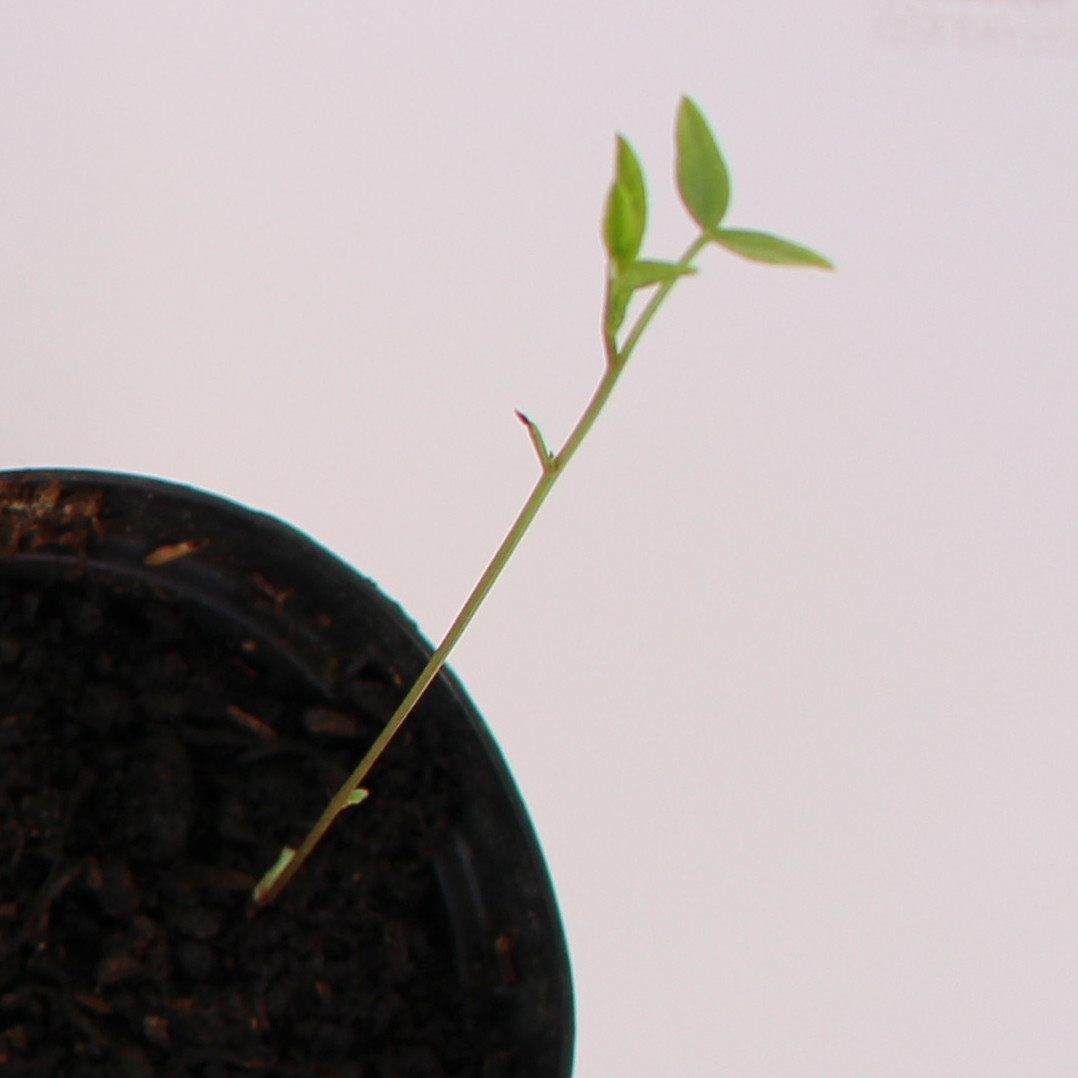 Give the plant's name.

Vicia sativa
